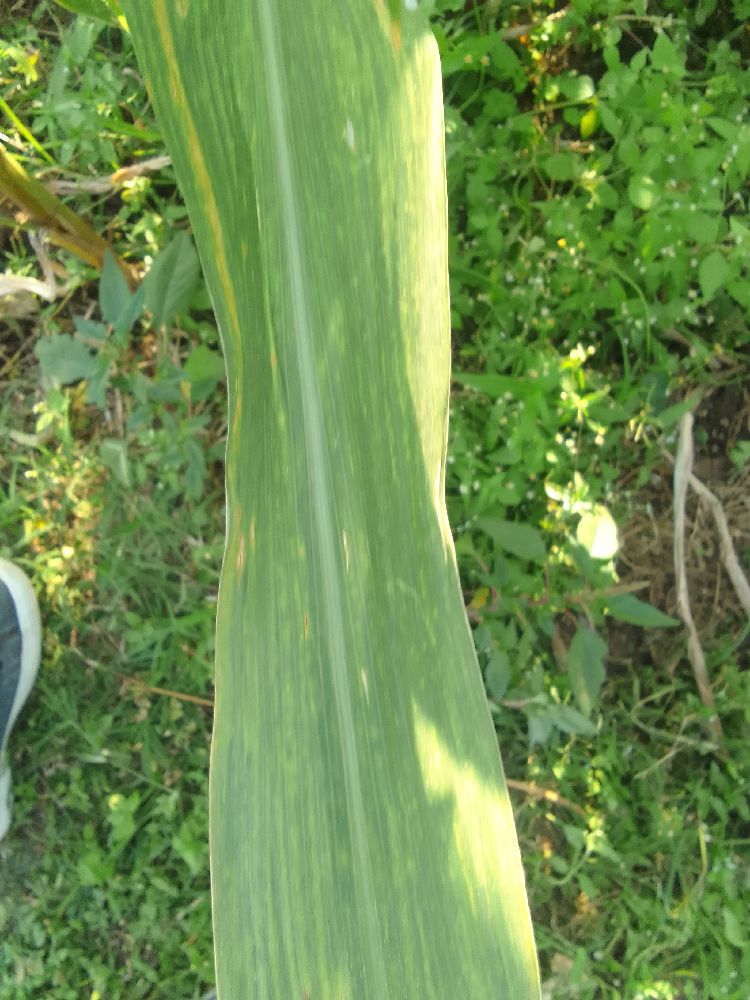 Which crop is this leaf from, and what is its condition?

maize, maize lethal necrosis
